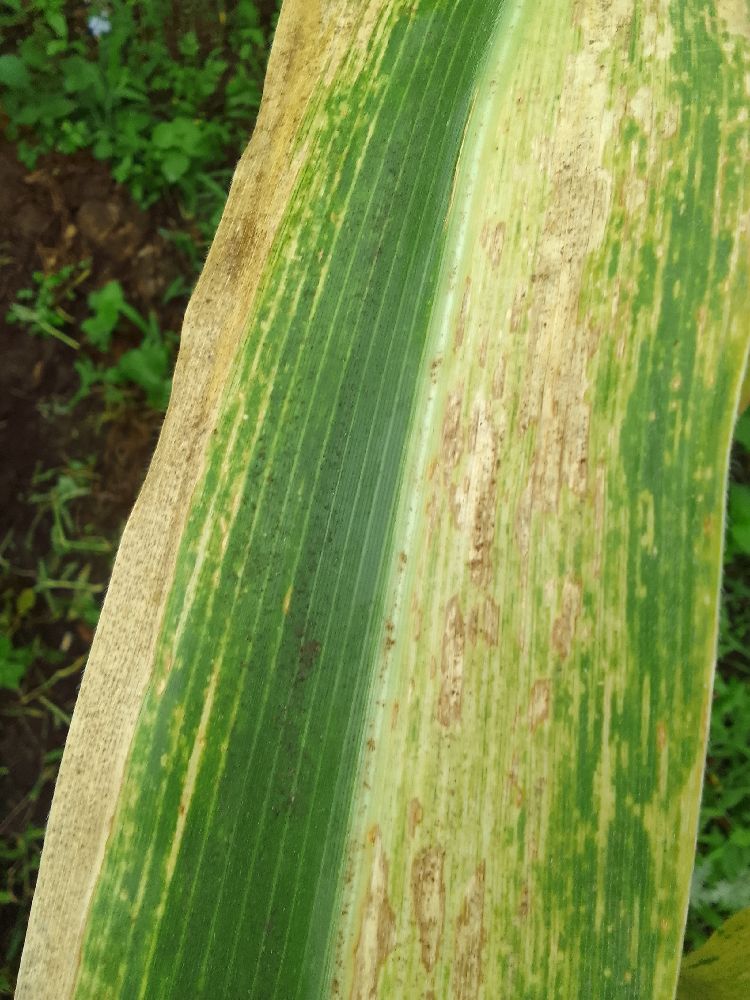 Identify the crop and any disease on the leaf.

maize, maize lethal necrosis
